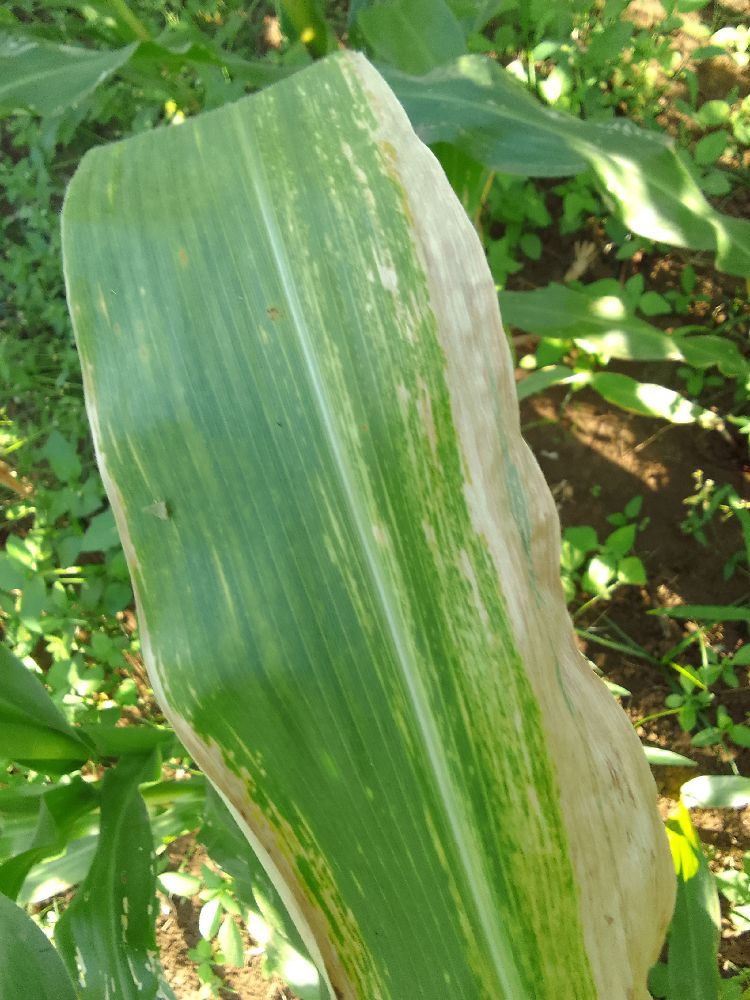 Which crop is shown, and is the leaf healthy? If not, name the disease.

maize, maize lethal necrosis
